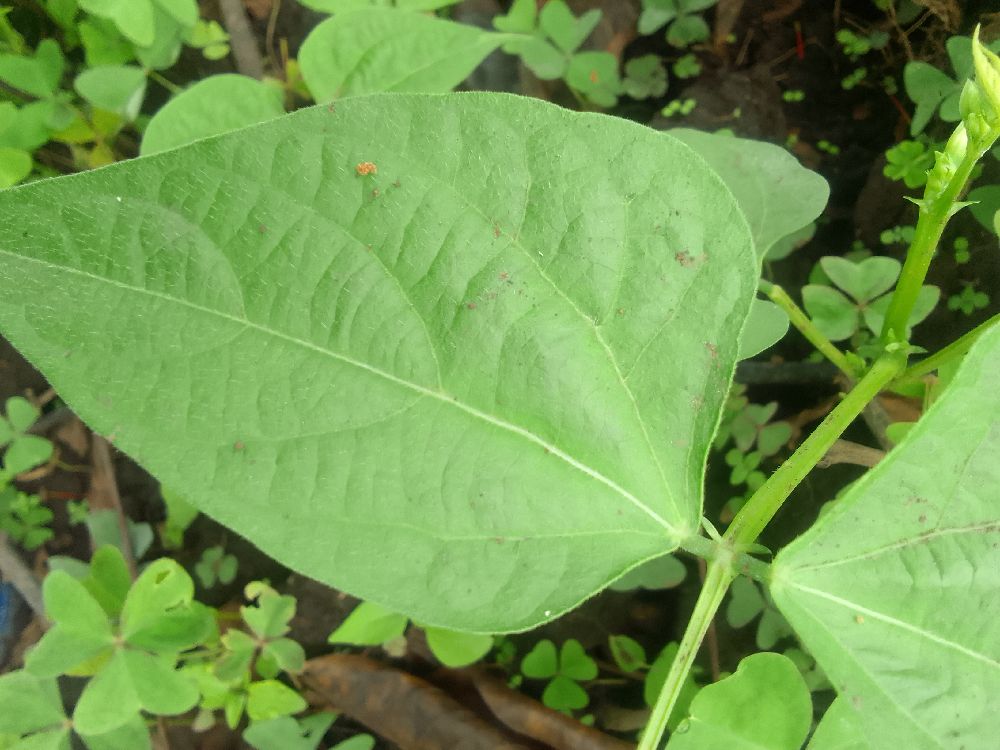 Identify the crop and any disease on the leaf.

common bean, healthy
